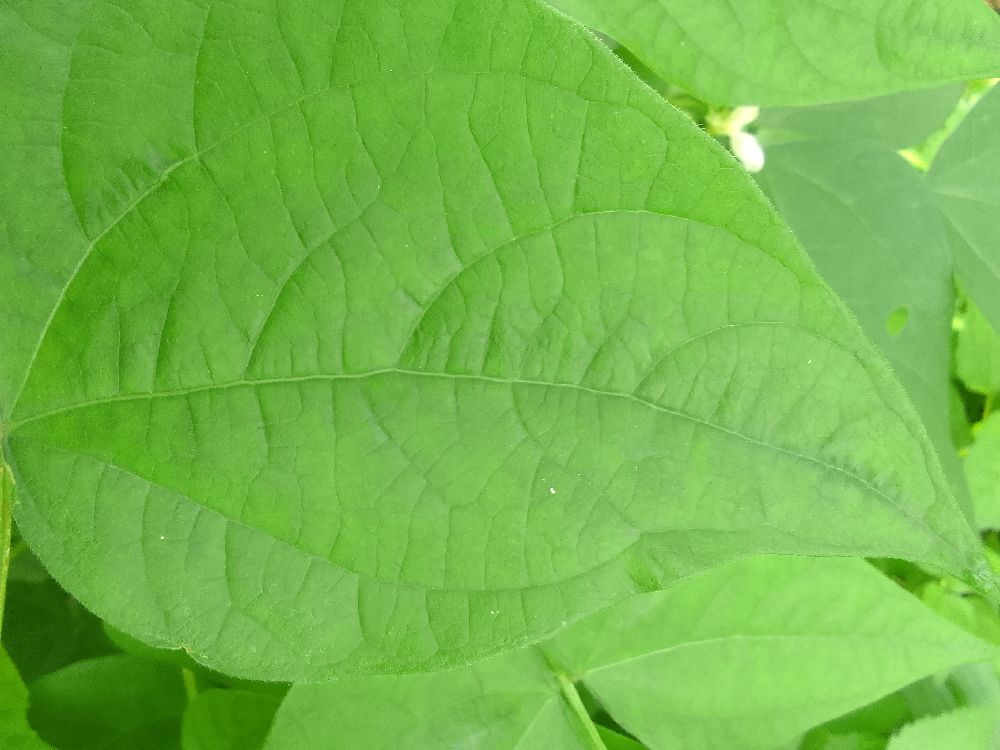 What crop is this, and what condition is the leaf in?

common bean, healthy
